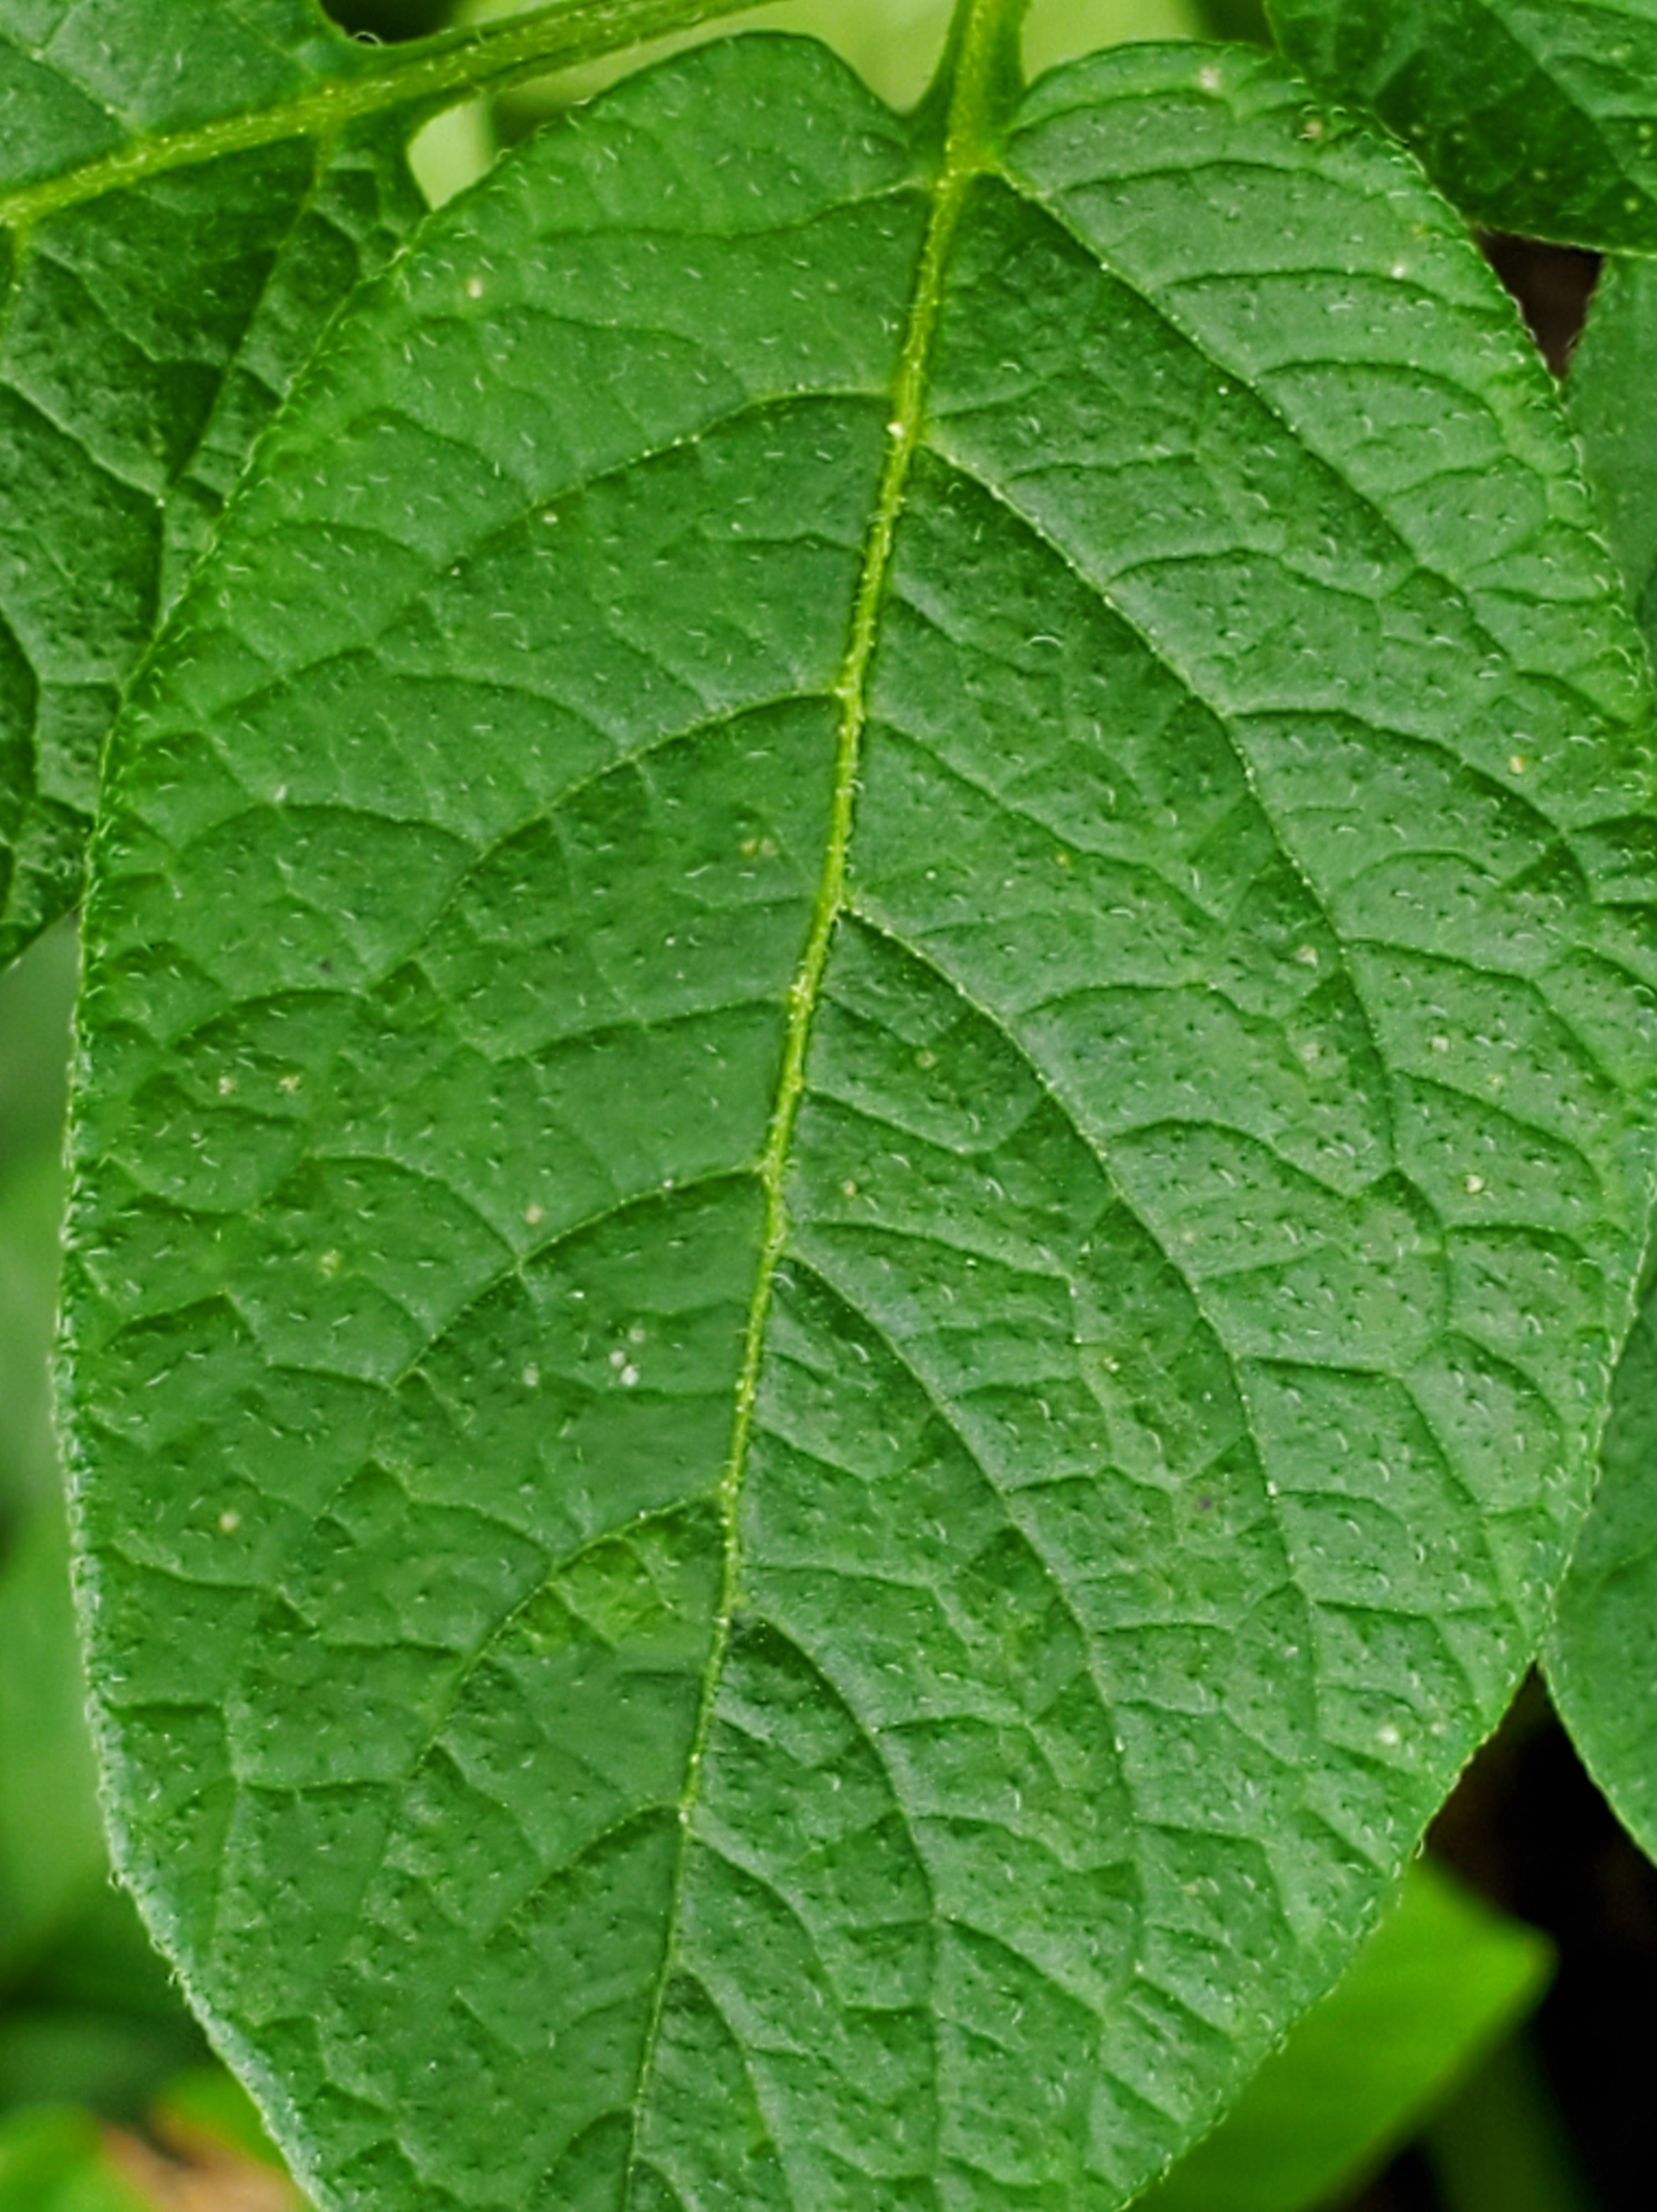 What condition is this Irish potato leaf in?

healthy
